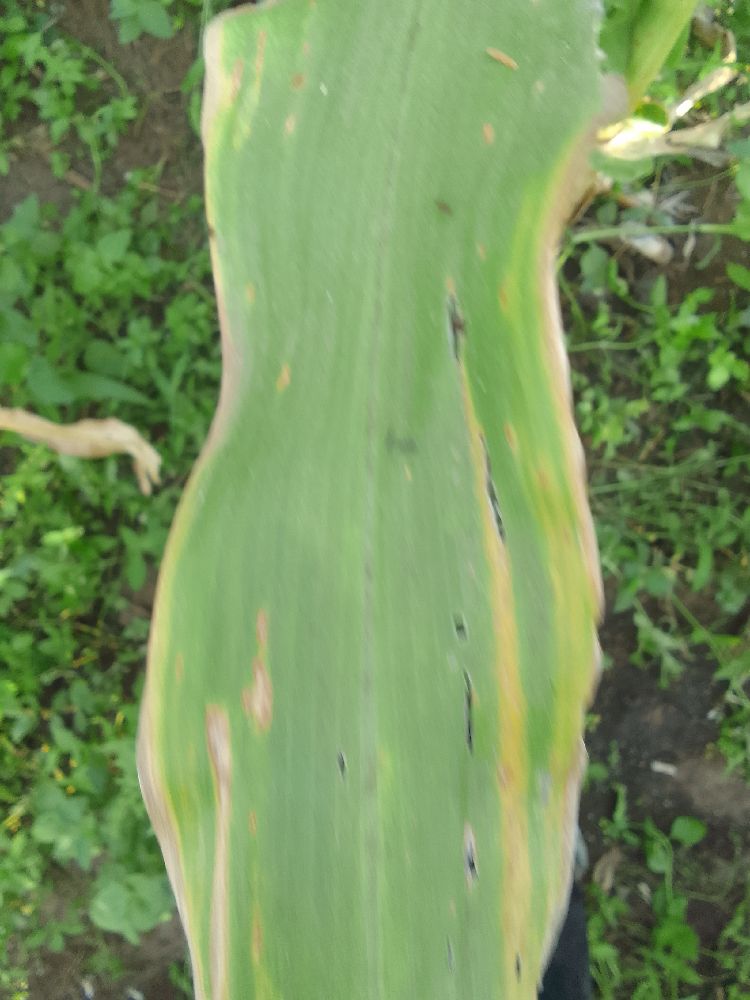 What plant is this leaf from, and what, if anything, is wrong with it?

maize, maize lethal necrosis
